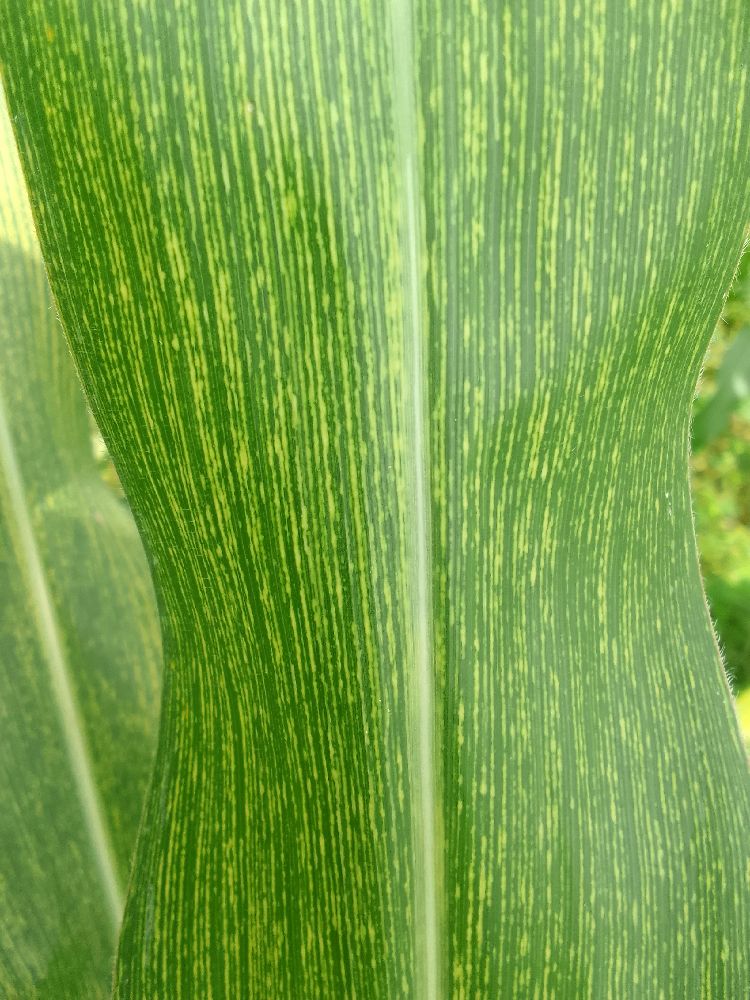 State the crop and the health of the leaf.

maize, maize streak virus
